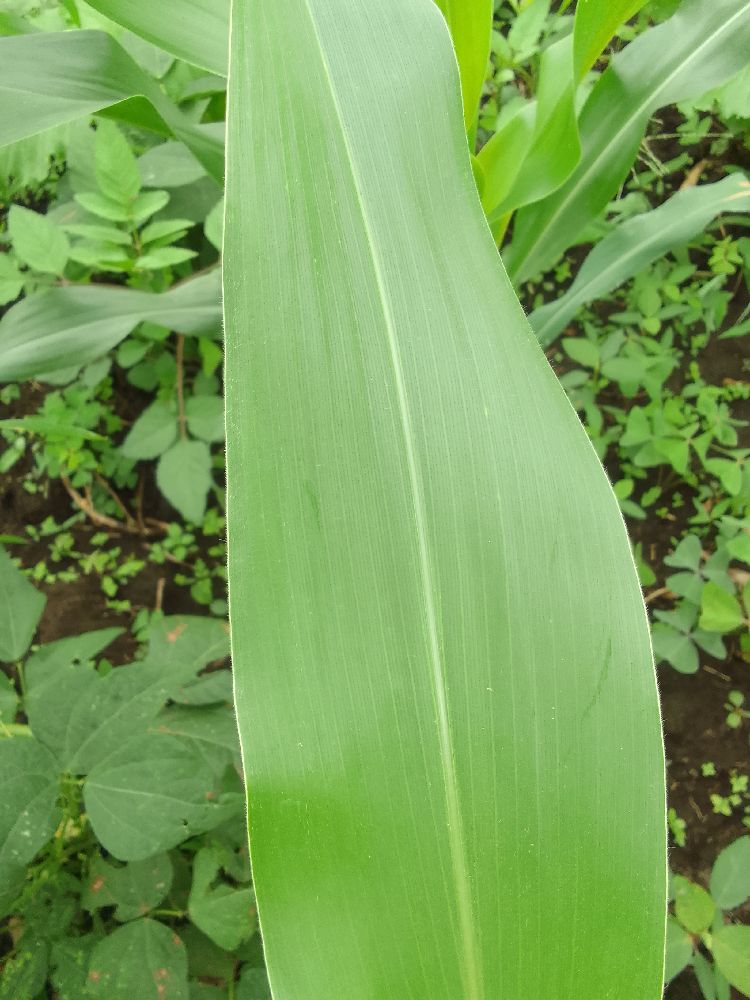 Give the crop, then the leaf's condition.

maize, healthy
